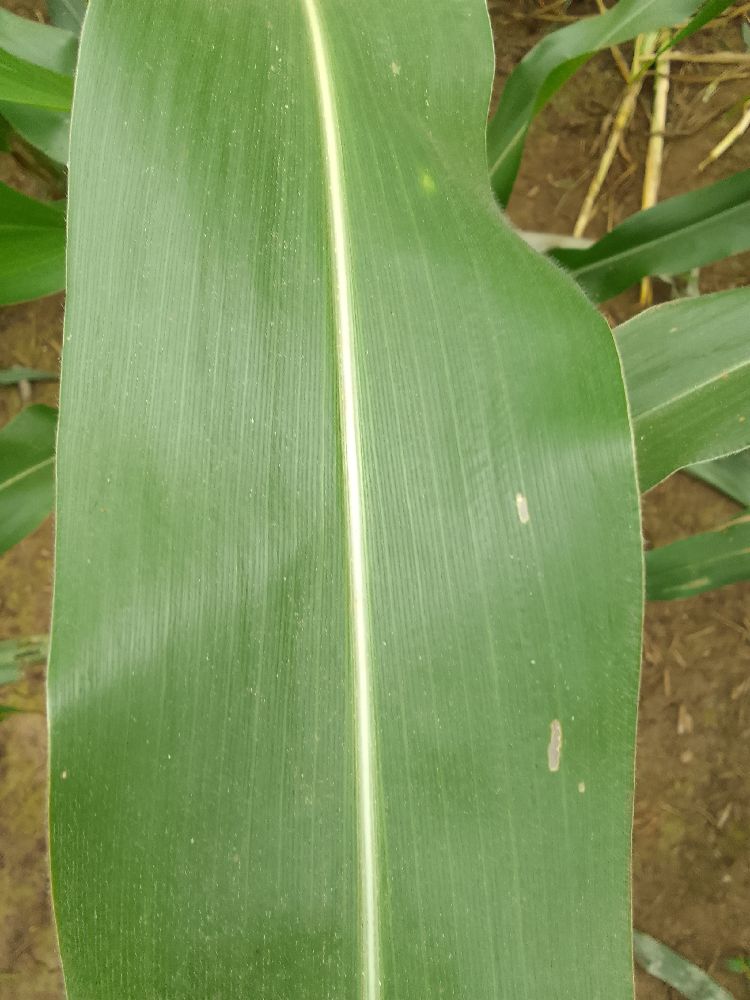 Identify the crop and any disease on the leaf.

maize, healthy
